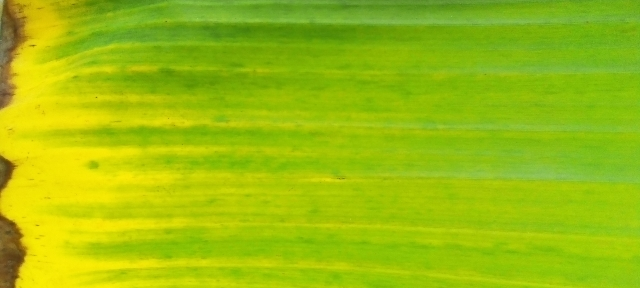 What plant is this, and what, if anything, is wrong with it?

banana, fusarium wilt race 1
